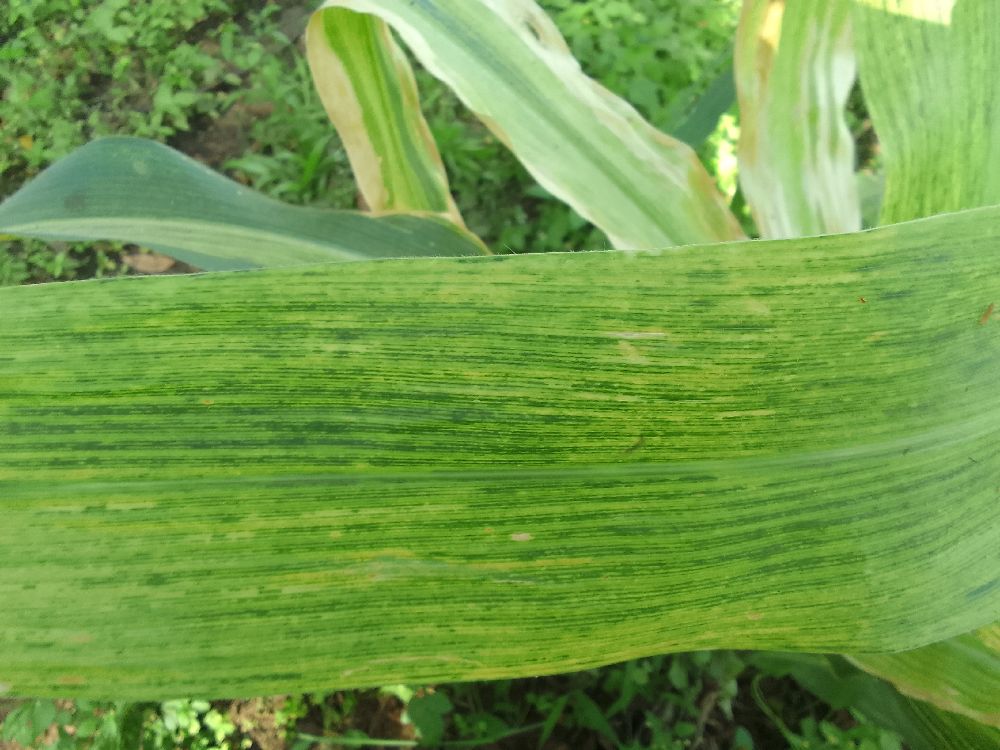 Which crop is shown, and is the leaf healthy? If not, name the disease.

maize, maize lethal necrosis
